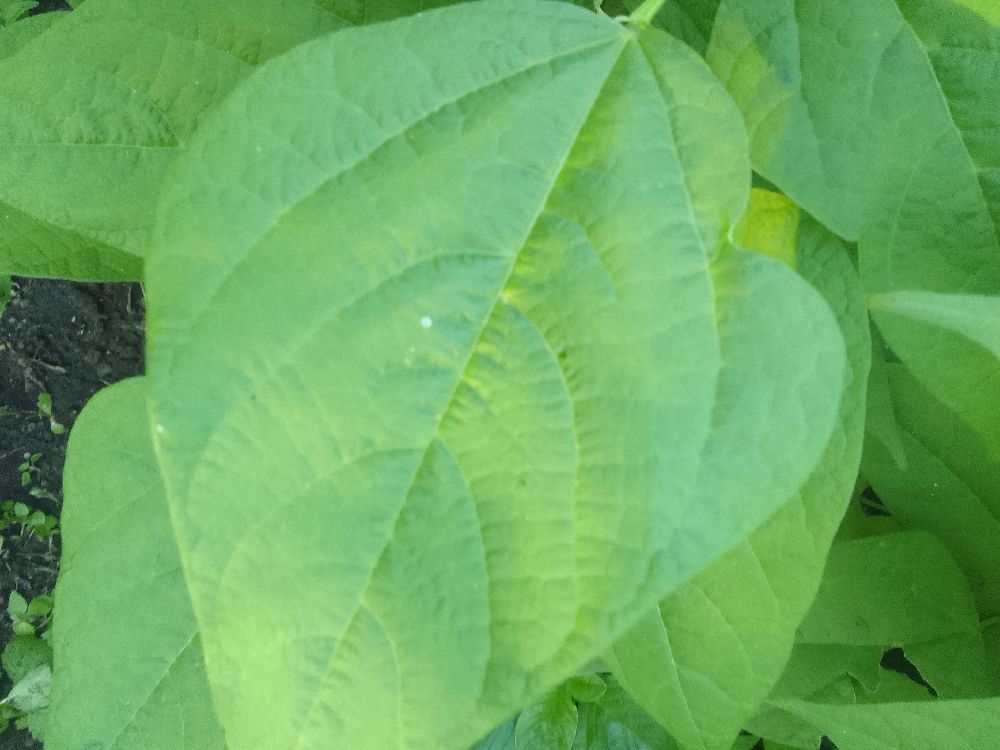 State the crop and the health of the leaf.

common bean, healthy
